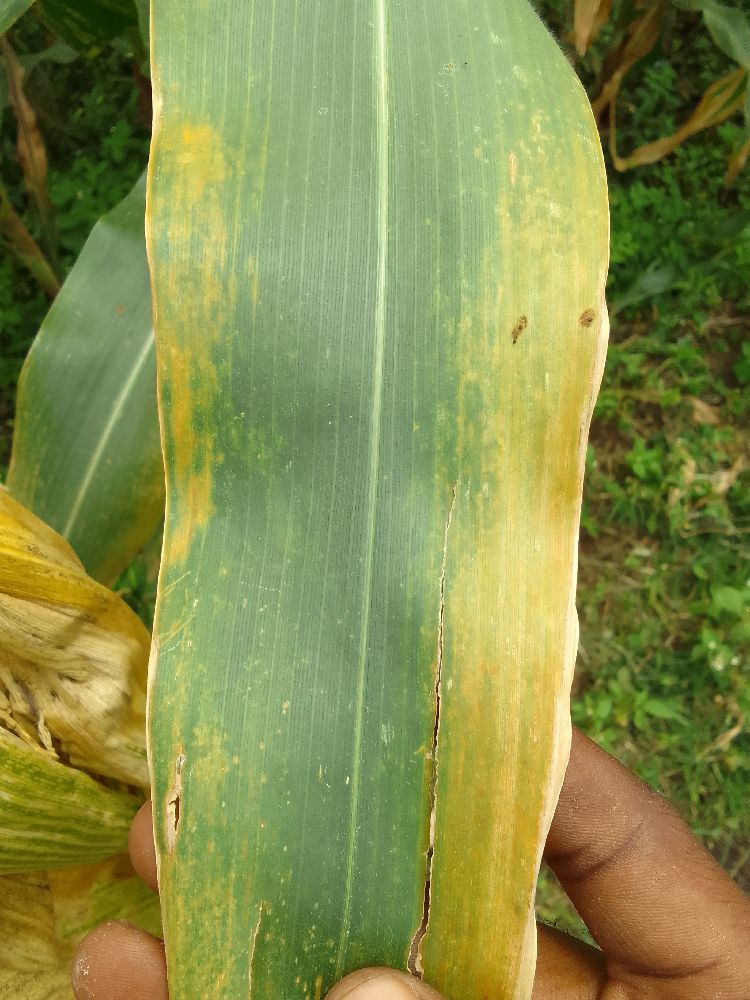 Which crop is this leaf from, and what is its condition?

maize, maize lethal necrosis
